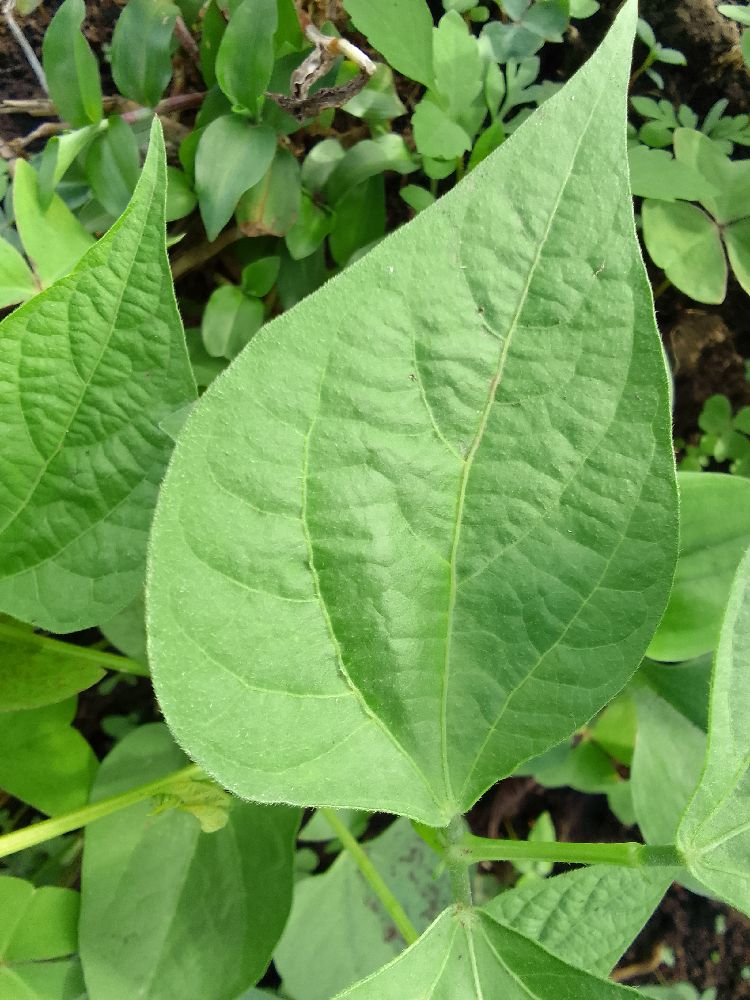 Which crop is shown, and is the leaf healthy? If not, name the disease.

common bean, healthy
